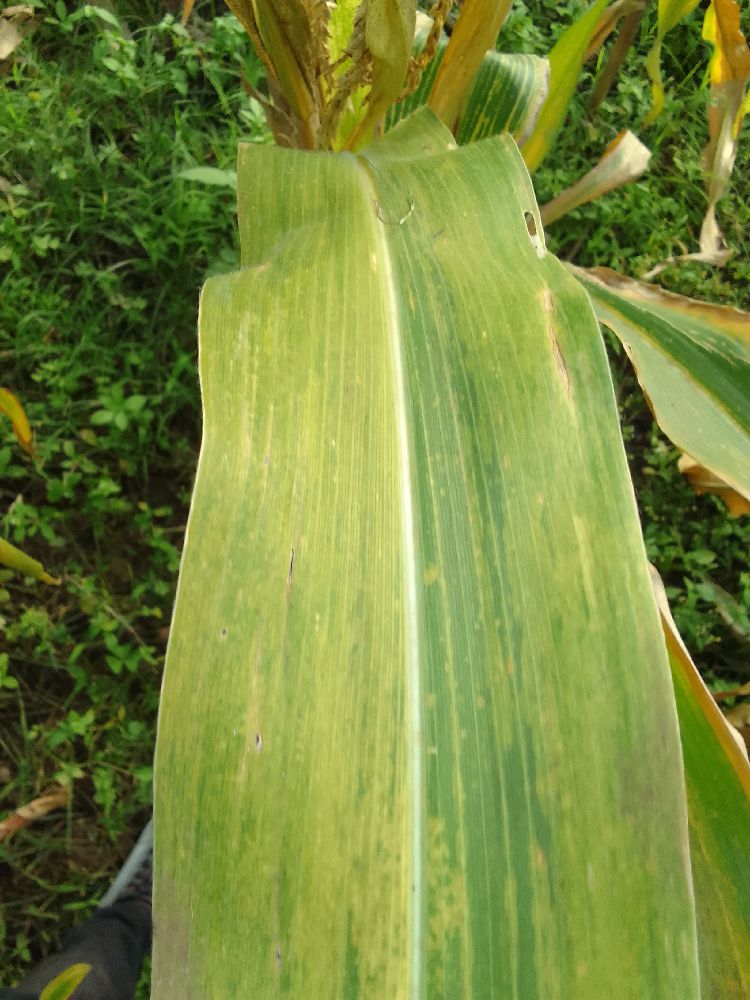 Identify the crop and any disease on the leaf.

maize, maize lethal necrosis
